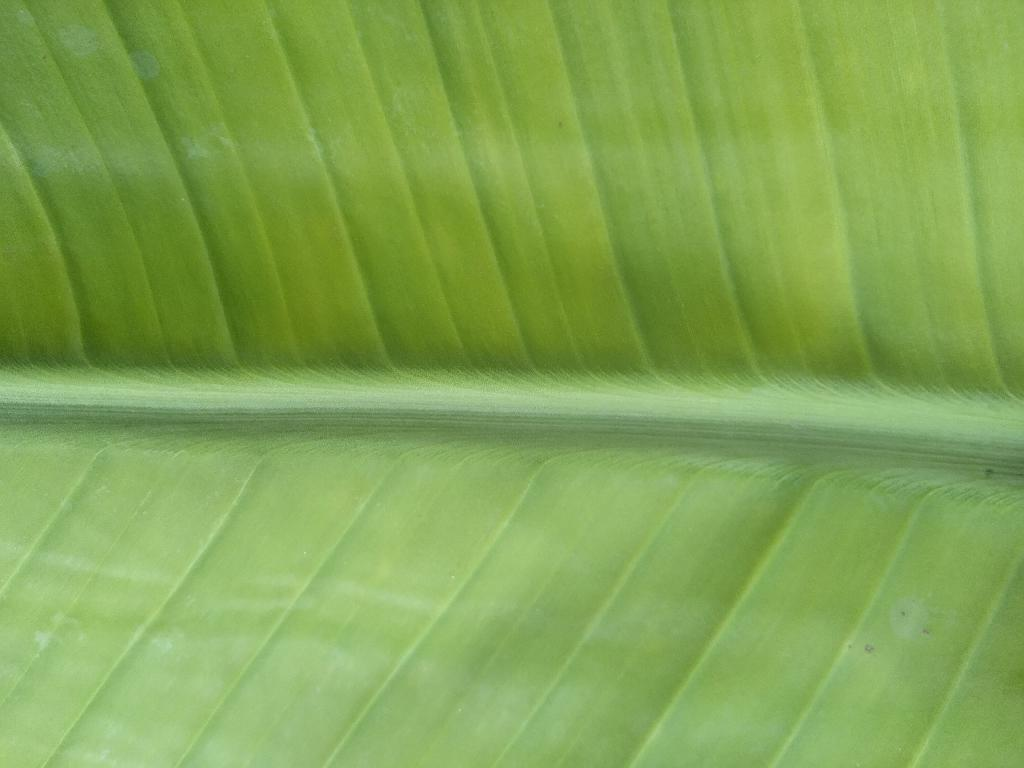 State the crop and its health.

banana, healthy
